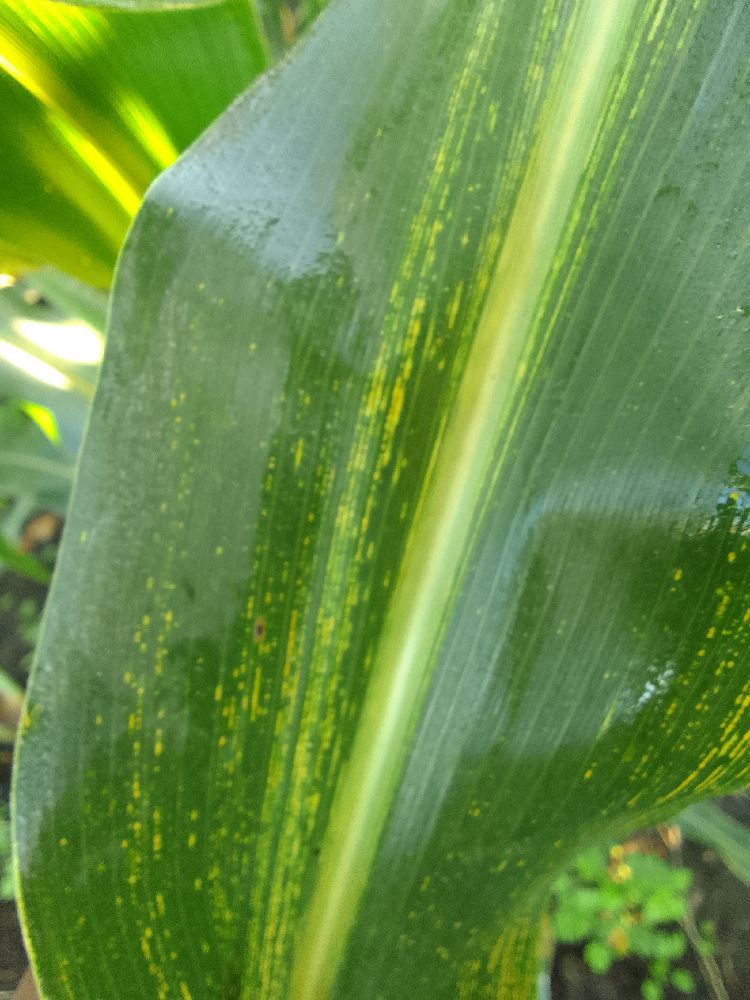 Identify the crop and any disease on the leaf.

maize, maize streak virus
